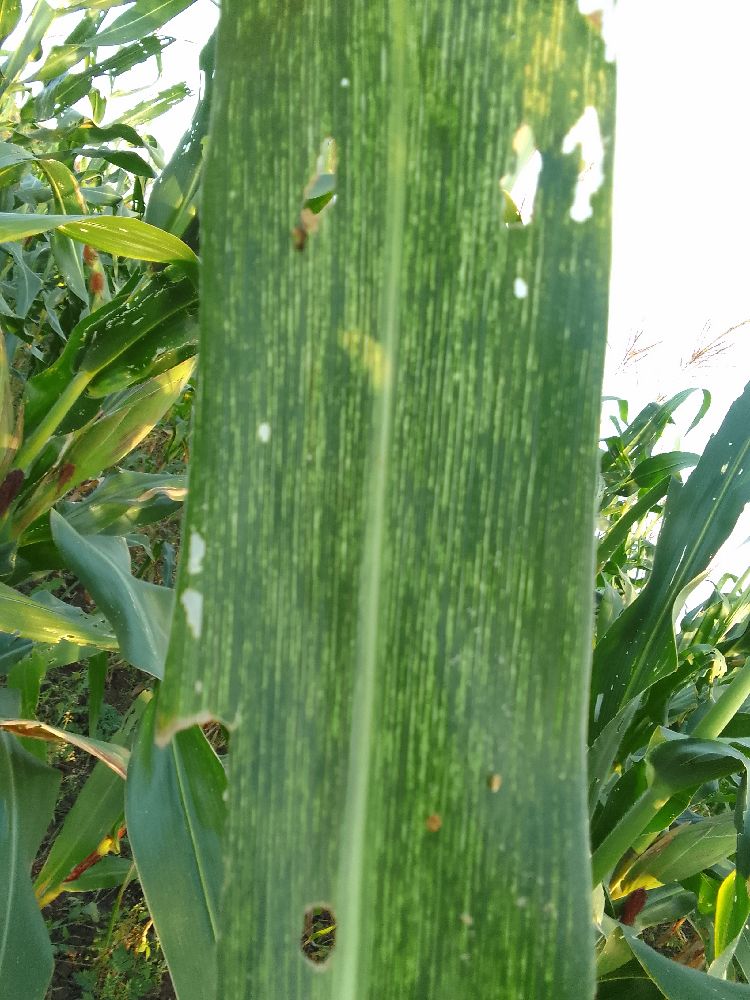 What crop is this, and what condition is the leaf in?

maize, maize streak virus
